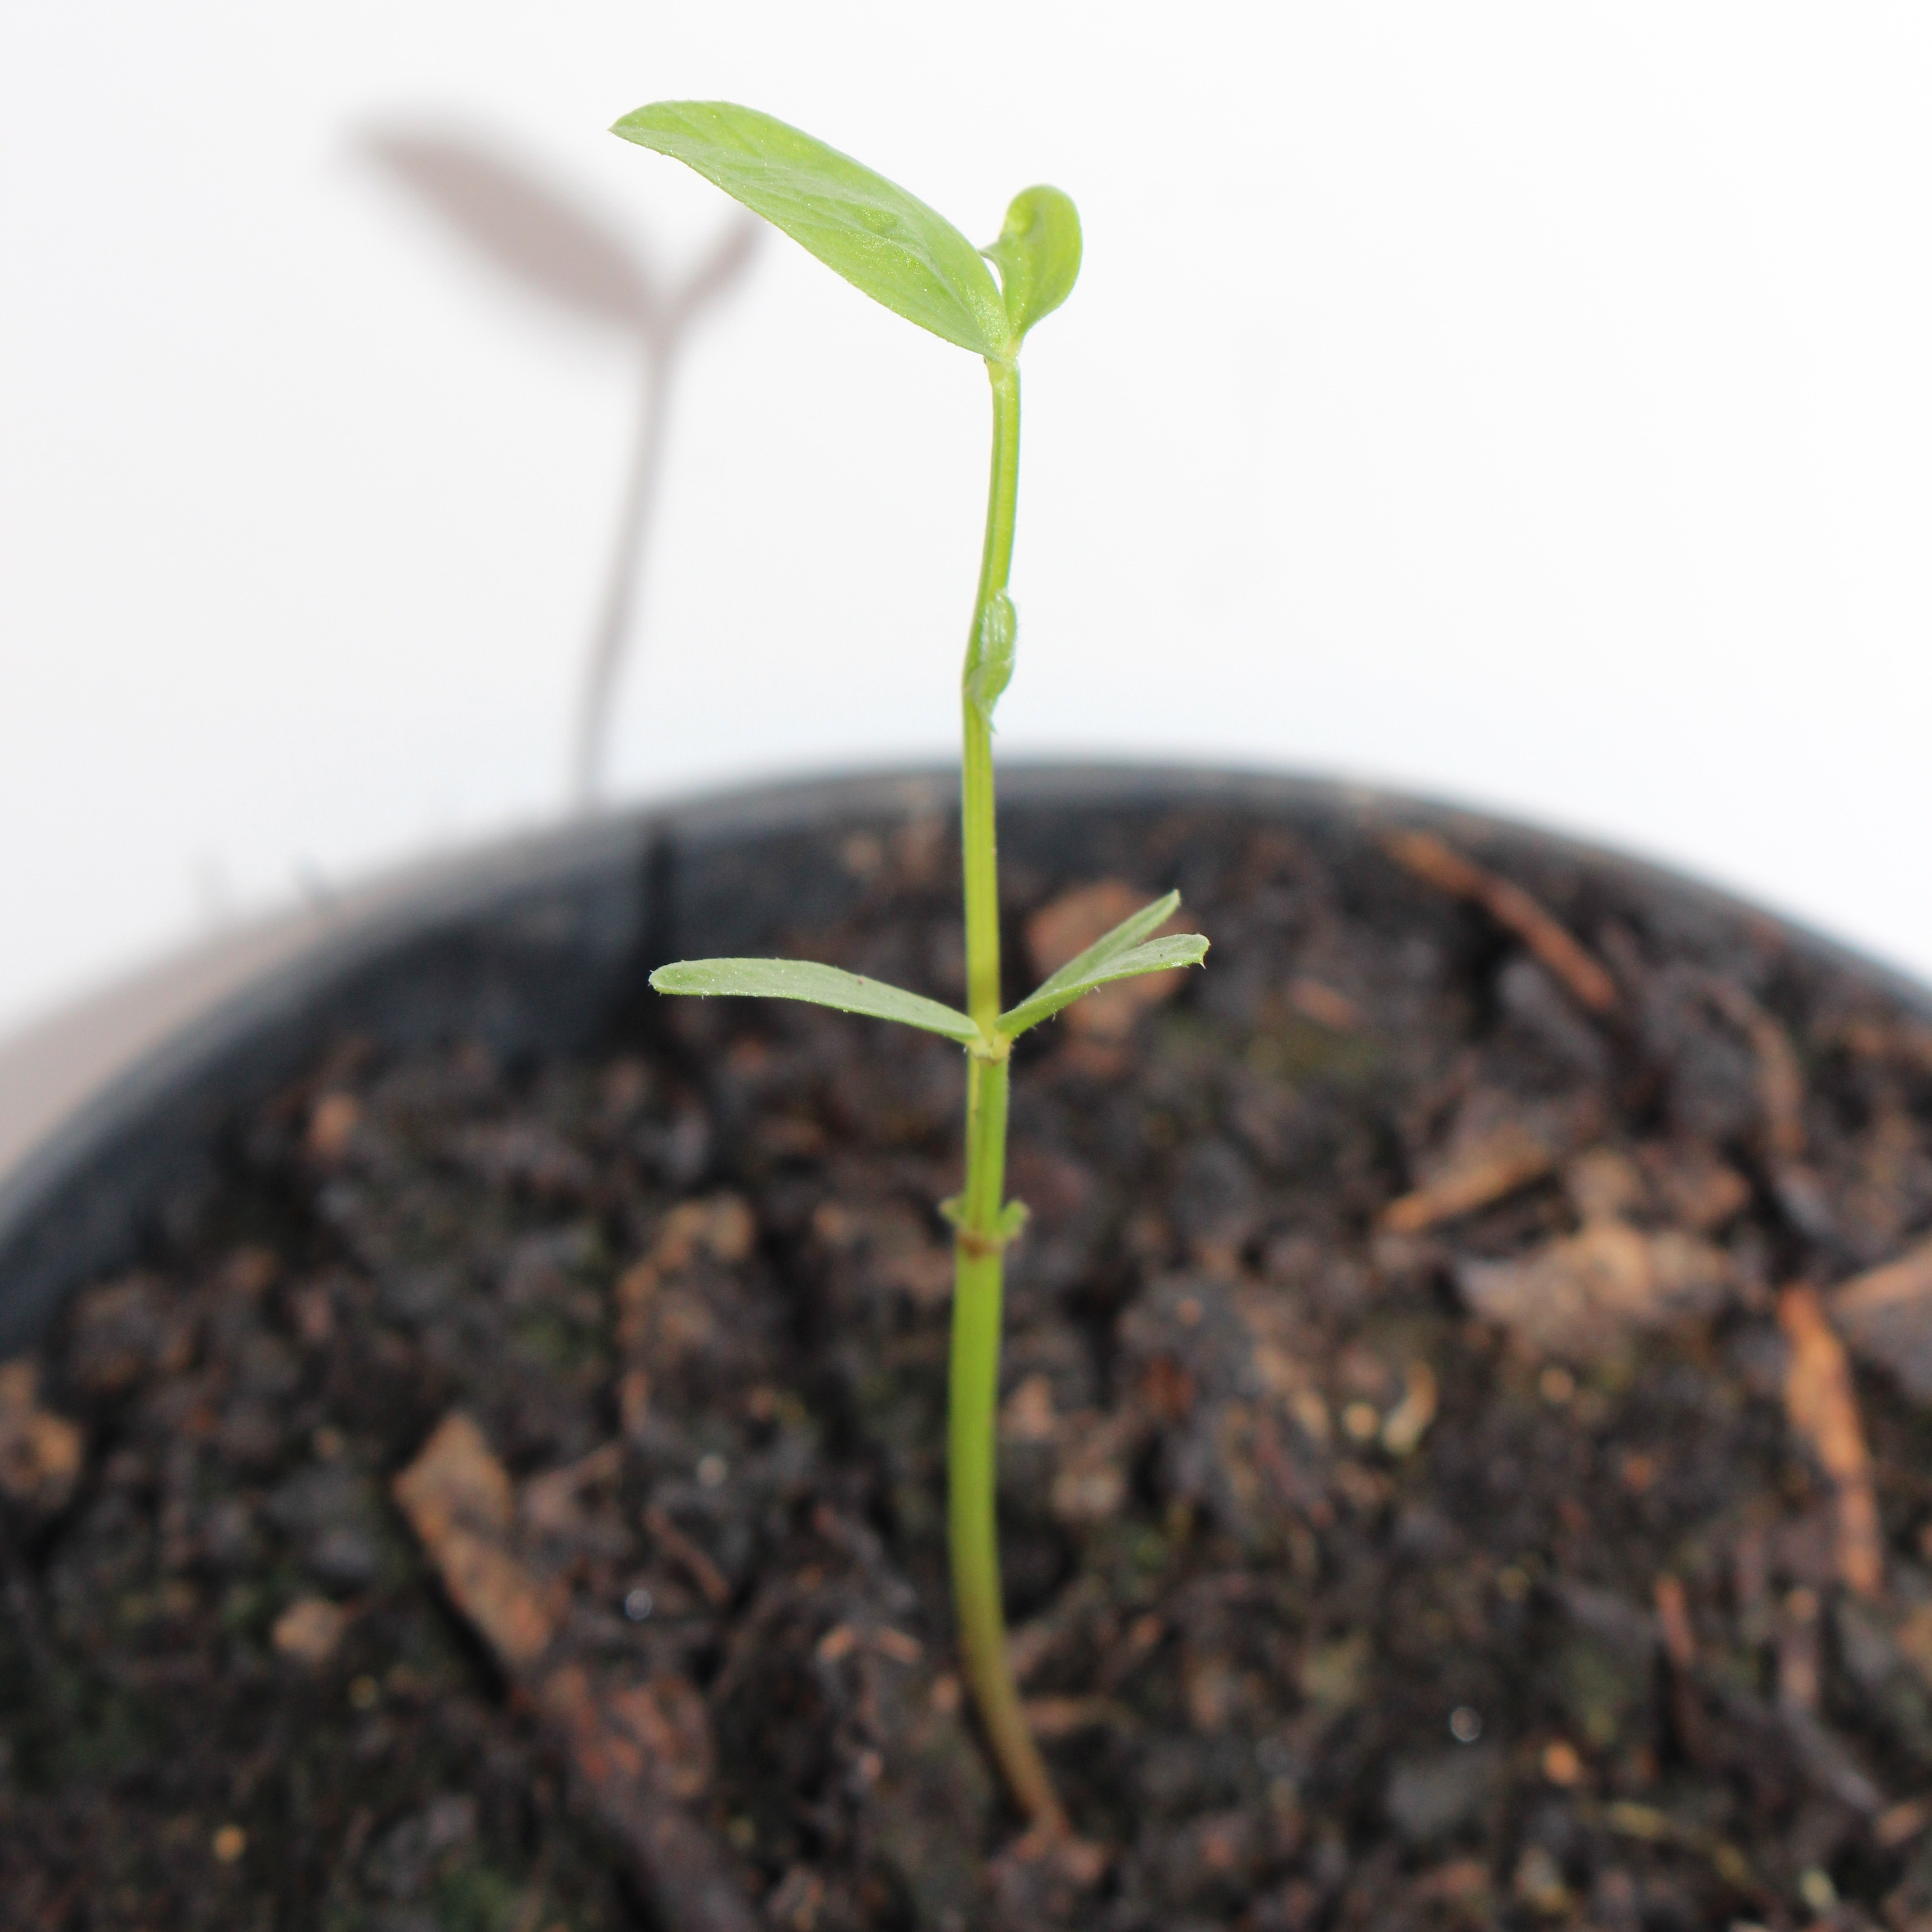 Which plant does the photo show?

Vicia sativa
